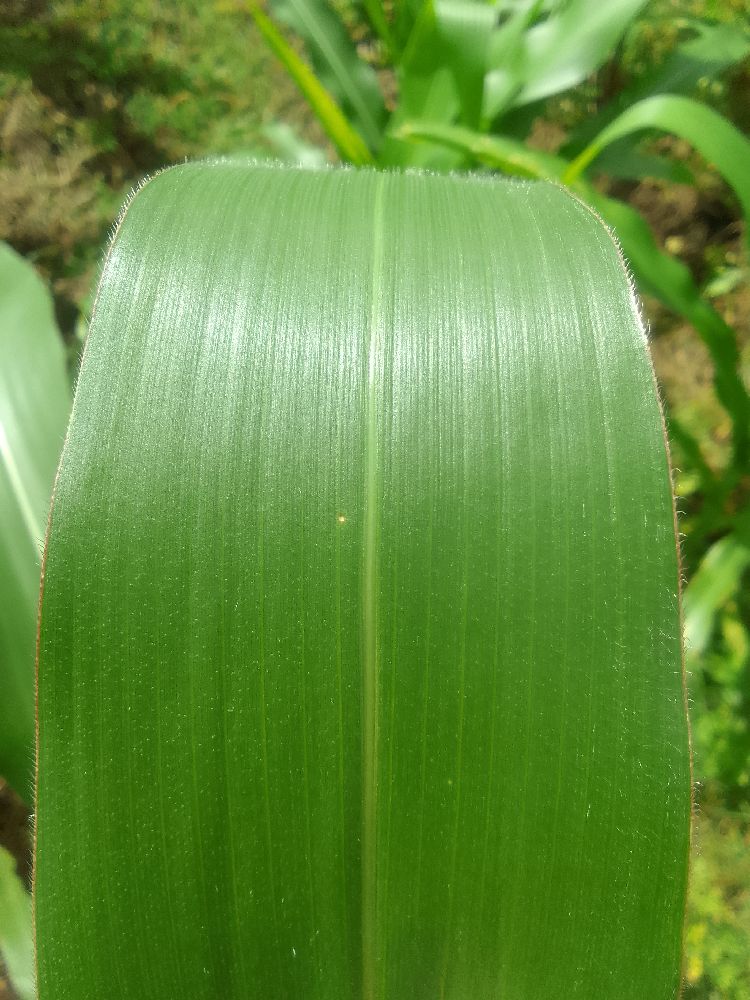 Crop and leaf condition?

maize, healthy
